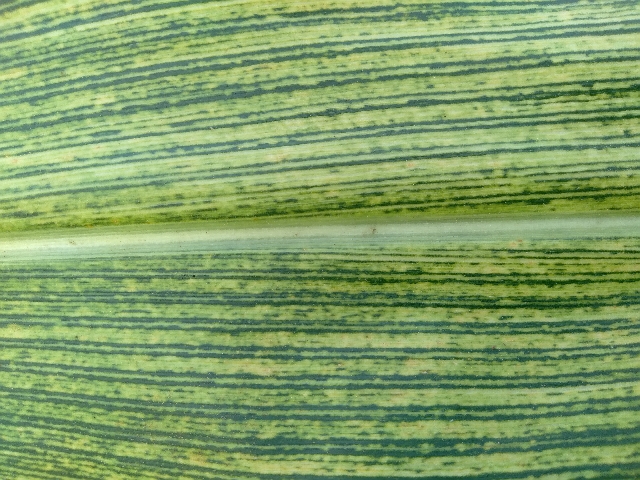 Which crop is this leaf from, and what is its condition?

maize, maize streak virus
